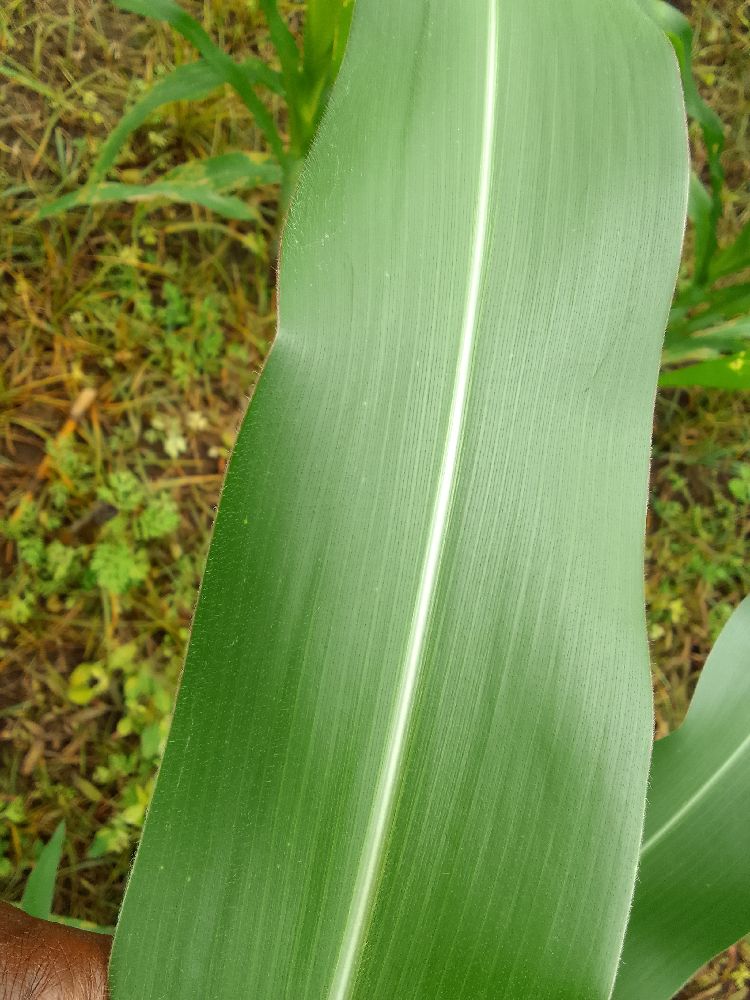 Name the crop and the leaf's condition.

maize, healthy
